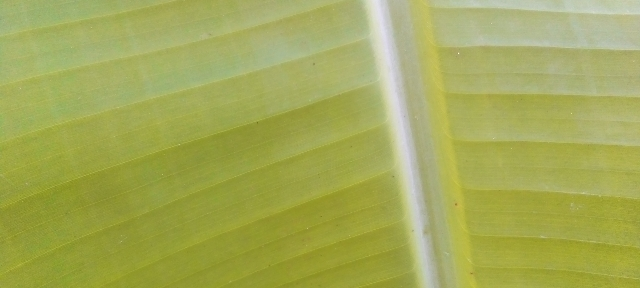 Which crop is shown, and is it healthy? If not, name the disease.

banana, healthy
